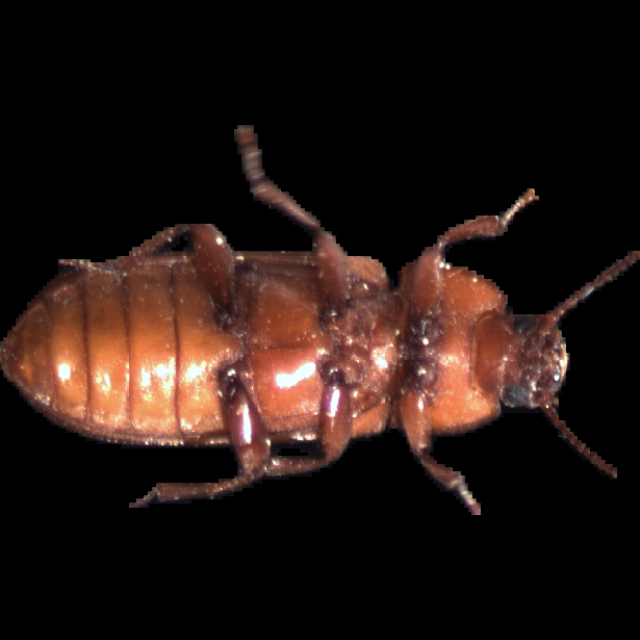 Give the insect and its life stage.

mealworm beetle
